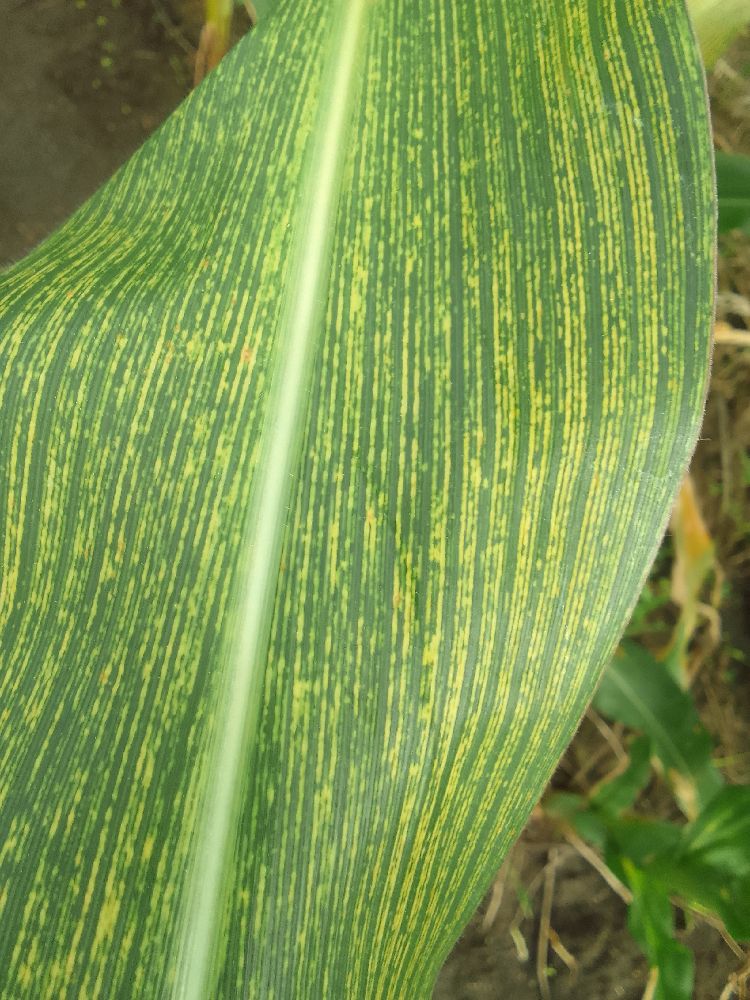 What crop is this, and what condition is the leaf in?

maize, maize streak virus
